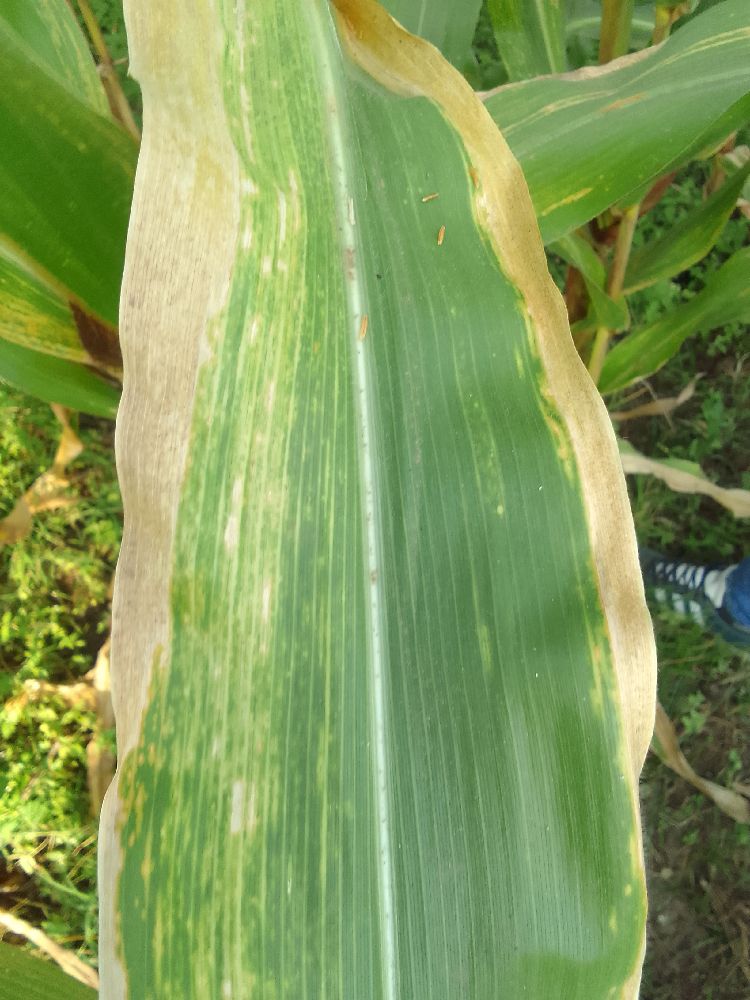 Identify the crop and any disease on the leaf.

maize, maize lethal necrosis
